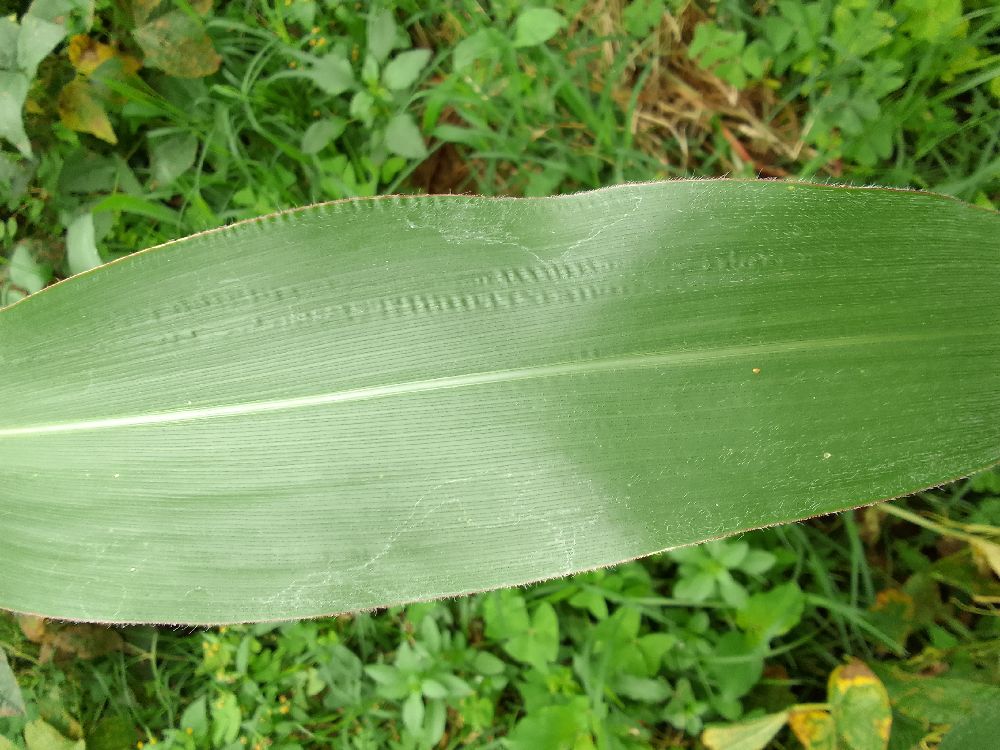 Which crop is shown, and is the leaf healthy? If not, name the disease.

maize, healthy
